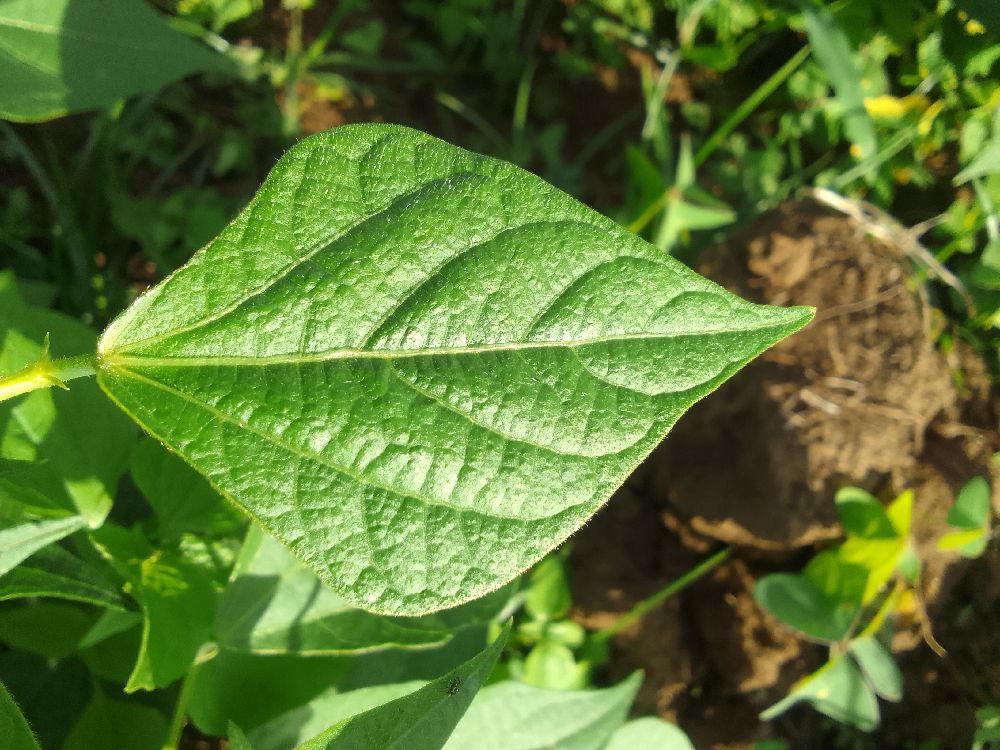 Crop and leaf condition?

common bean, healthy
